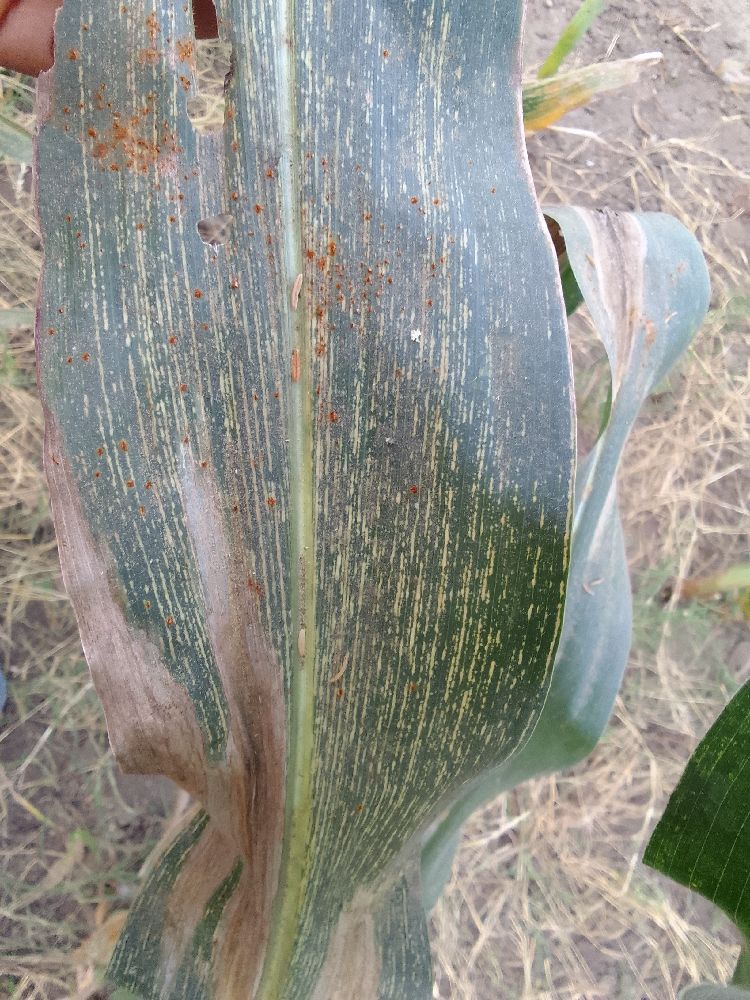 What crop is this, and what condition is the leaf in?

maize, maize streak virus
